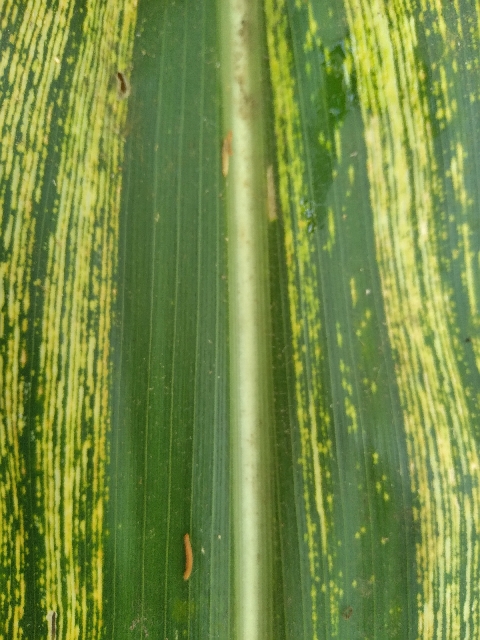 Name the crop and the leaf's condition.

maize, maize streak virus
